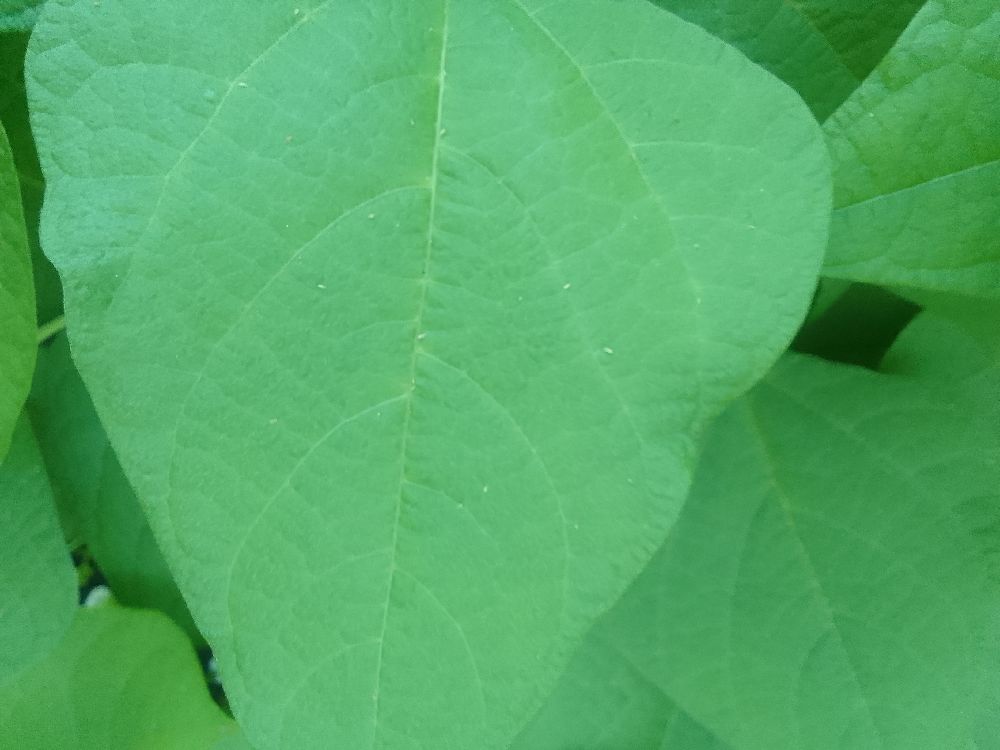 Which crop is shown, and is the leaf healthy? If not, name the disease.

common bean, healthy
